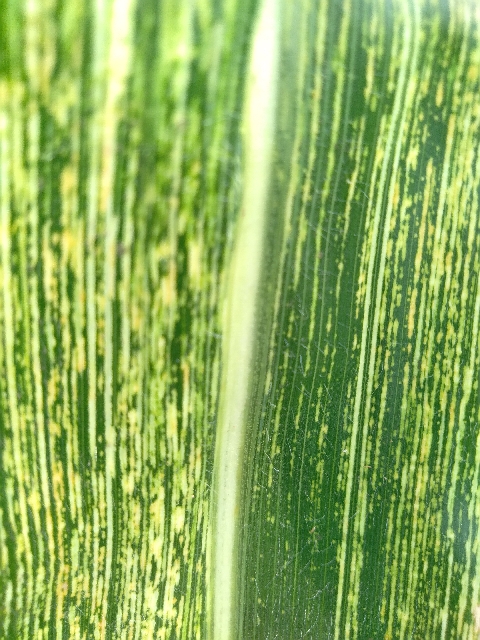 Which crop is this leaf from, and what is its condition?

maize, maize streak virus
